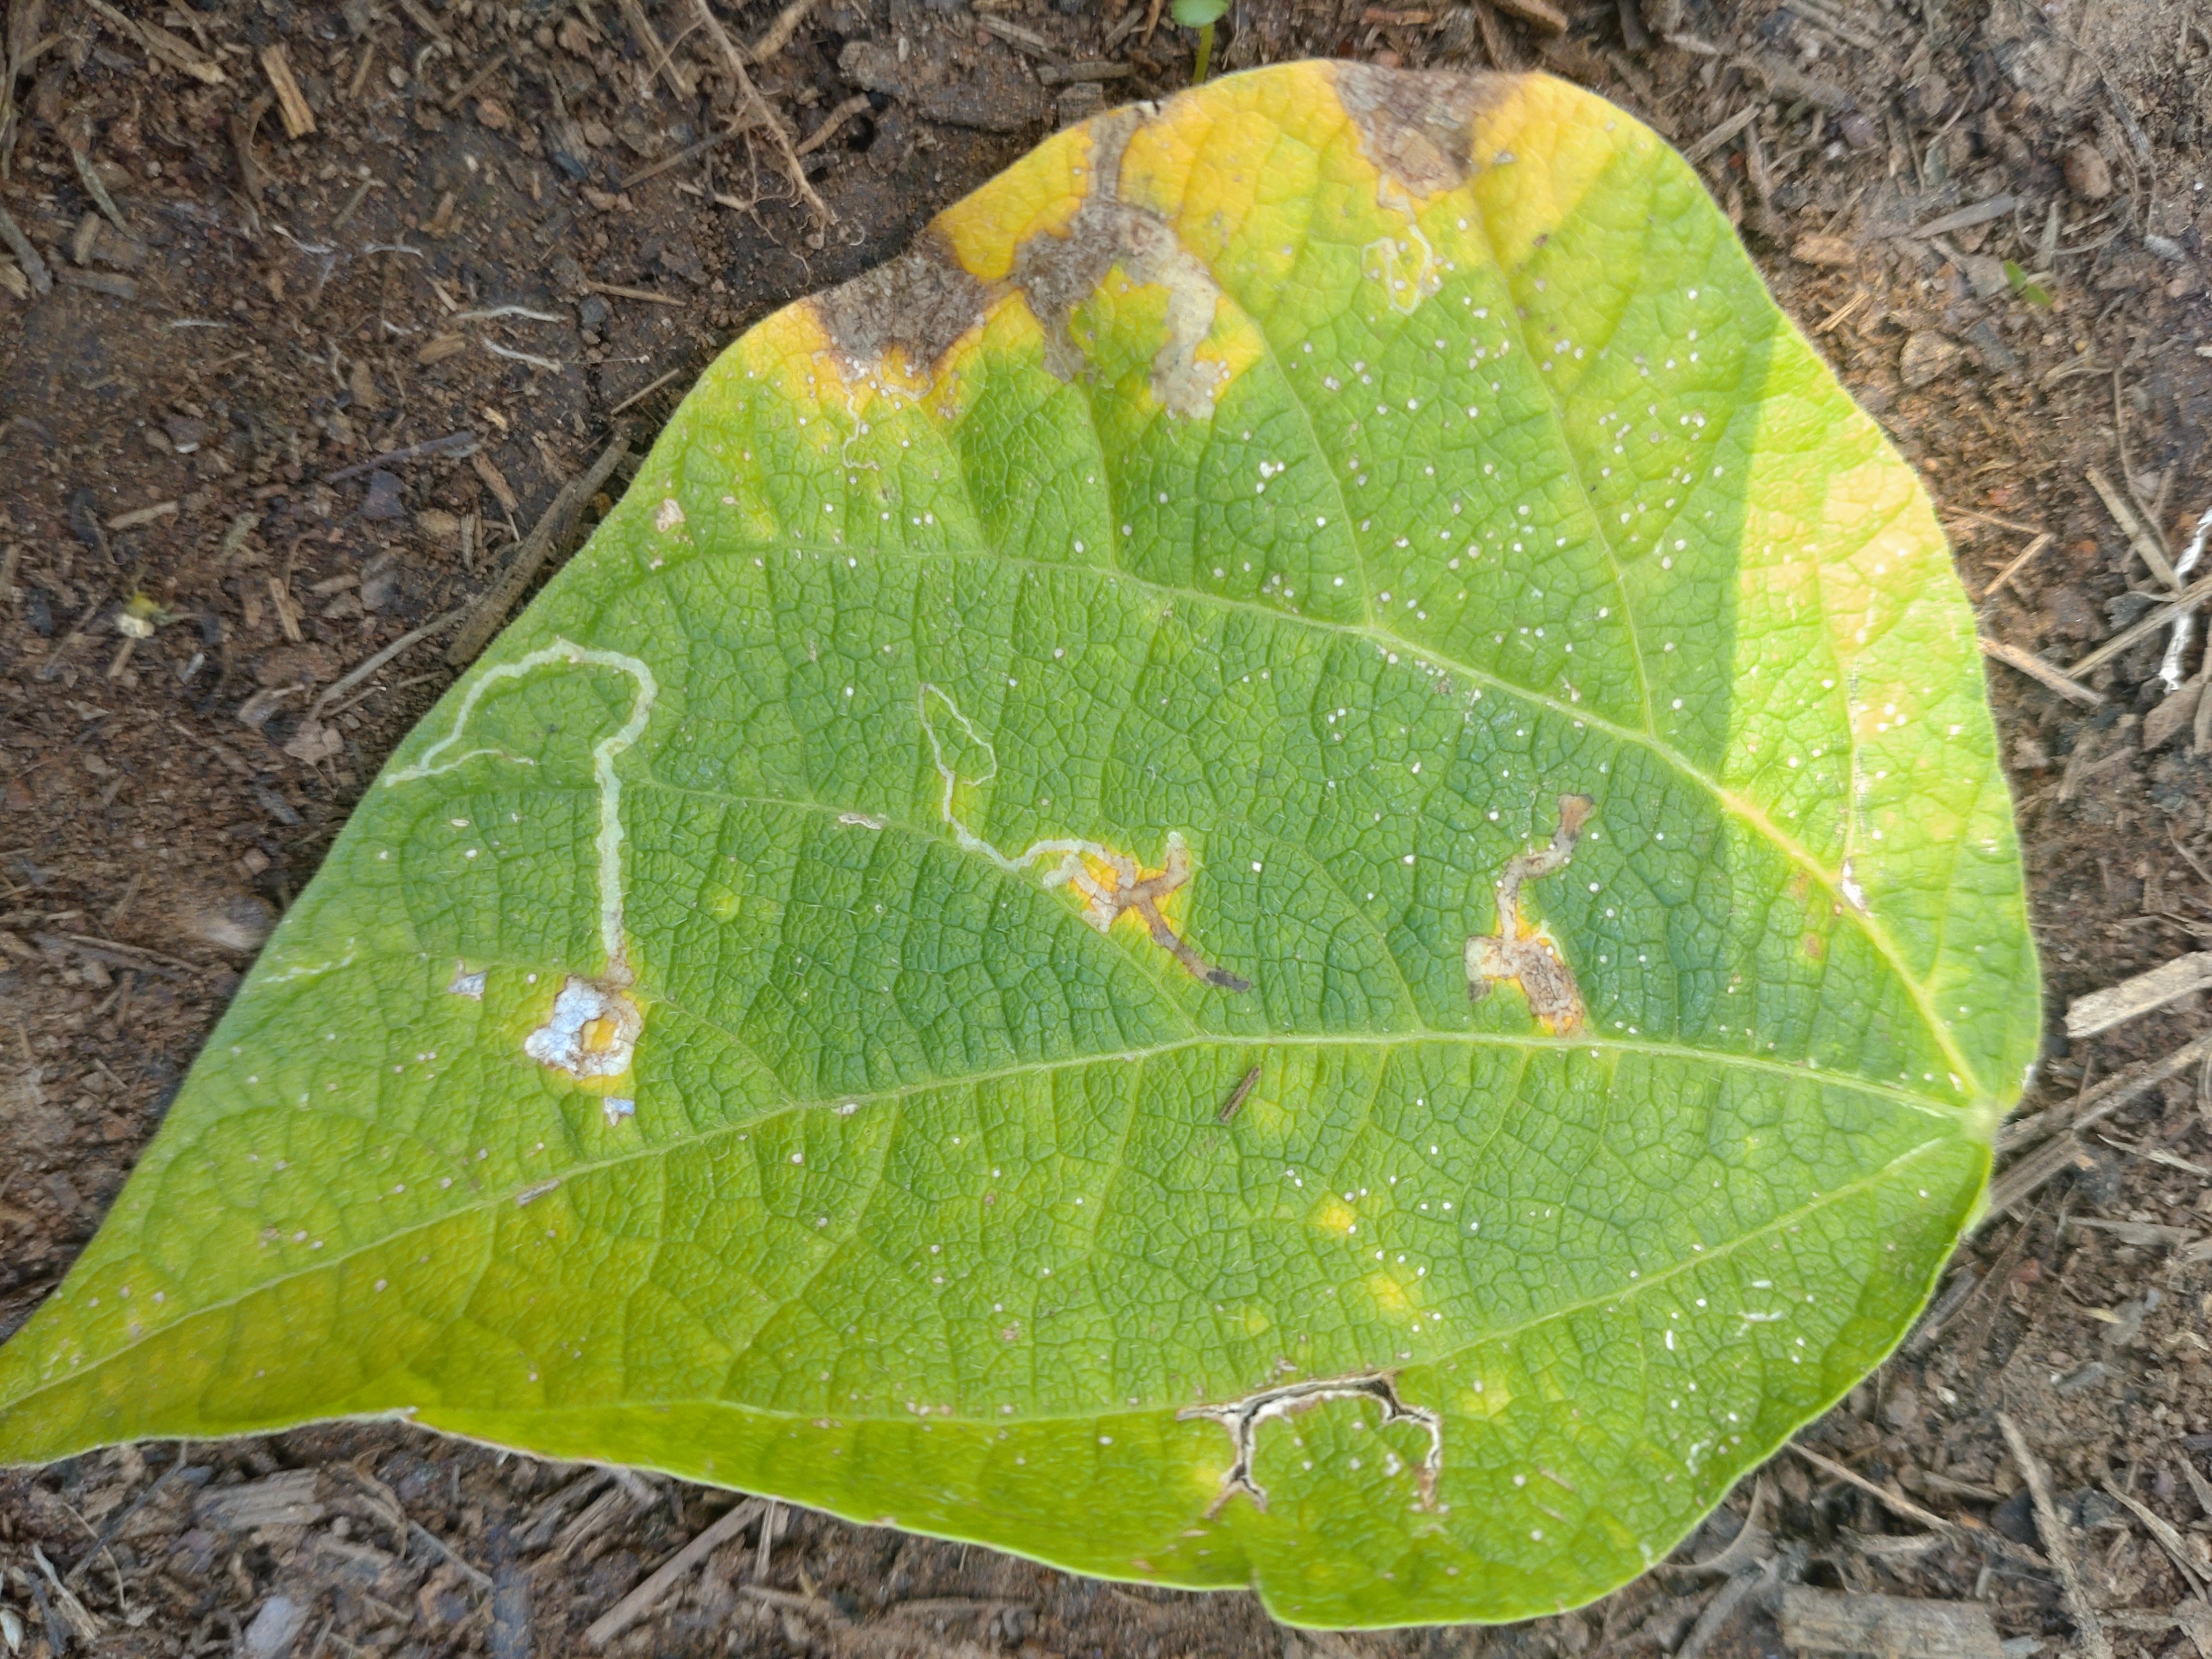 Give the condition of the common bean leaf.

anthracnose
